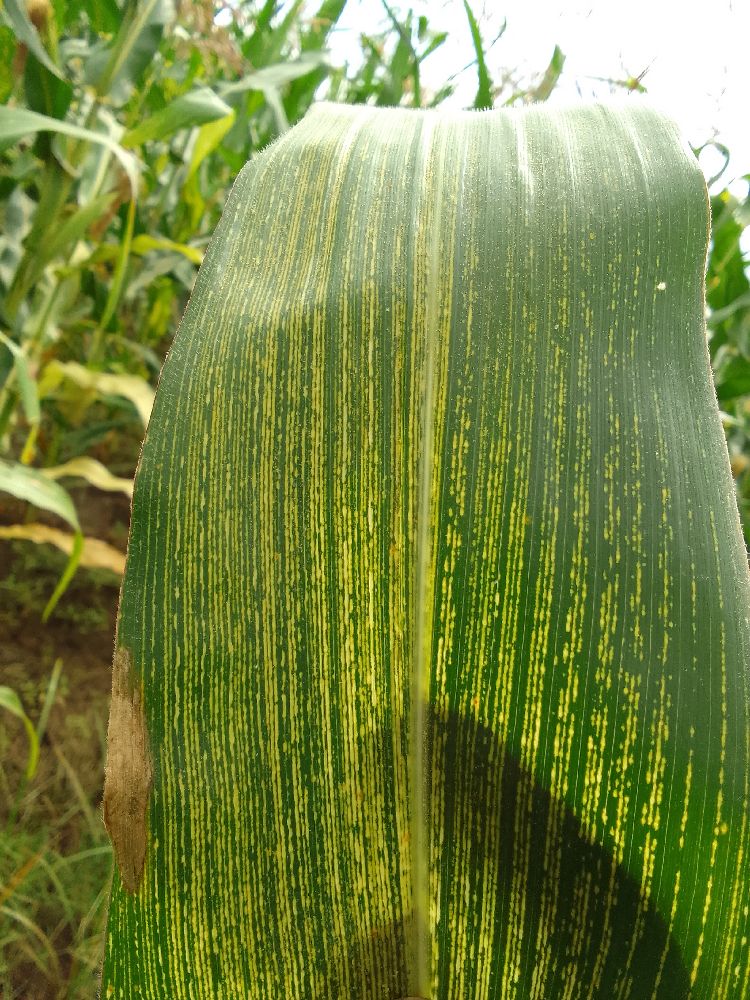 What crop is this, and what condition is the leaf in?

maize, maize streak virus
